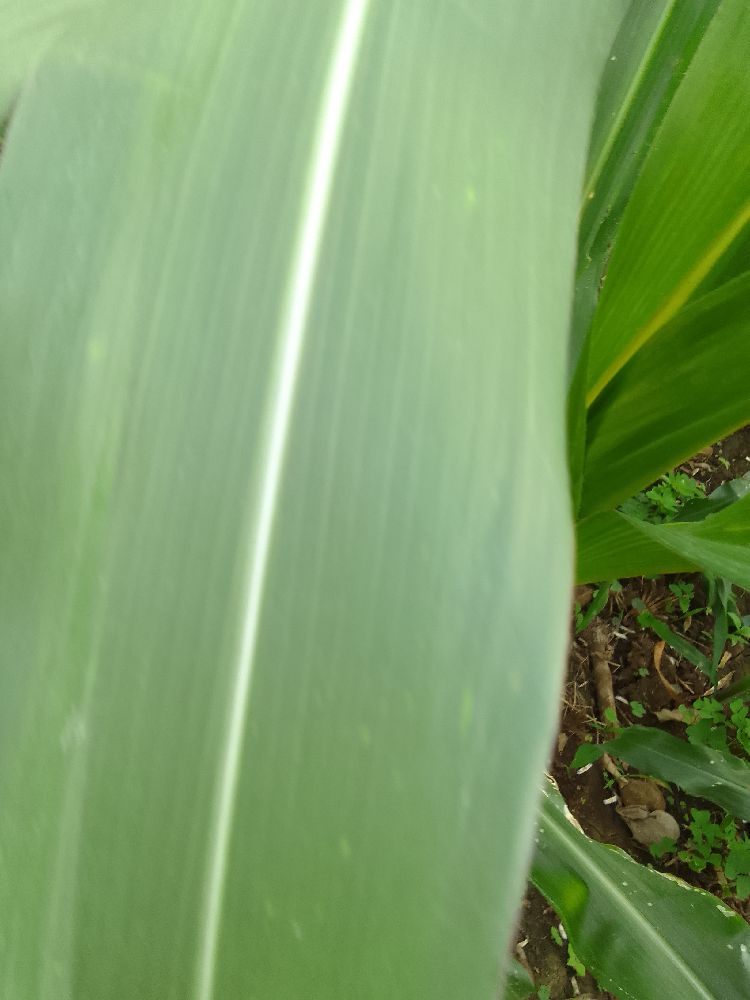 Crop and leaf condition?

maize, healthy
